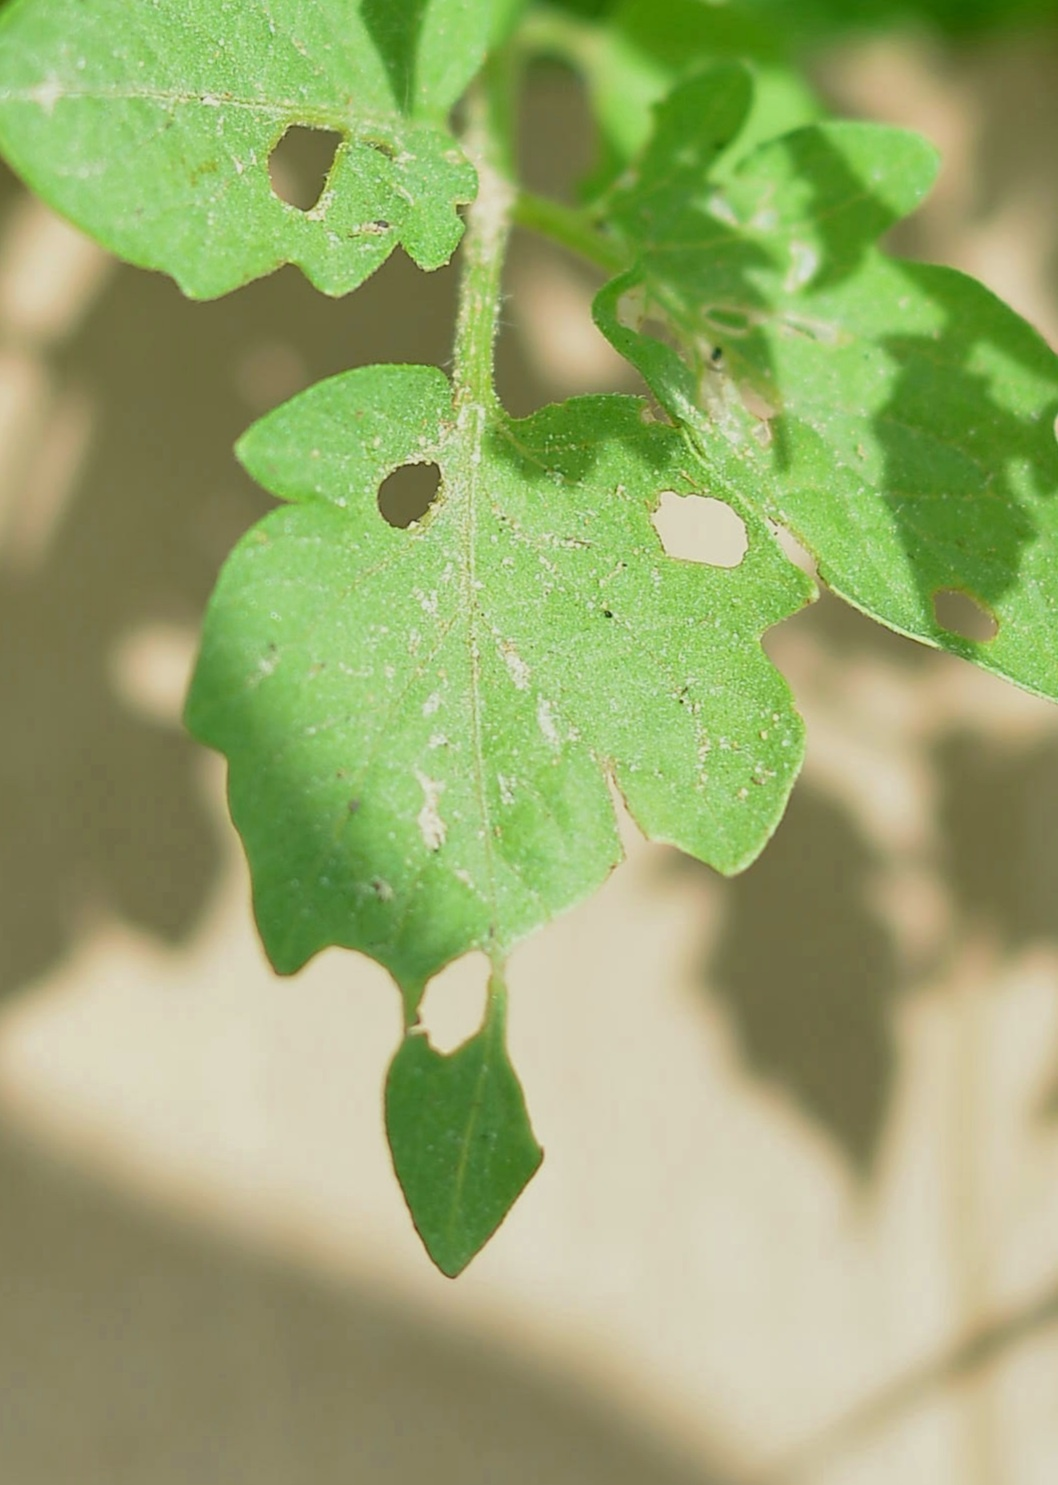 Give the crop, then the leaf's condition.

tomato, infected
